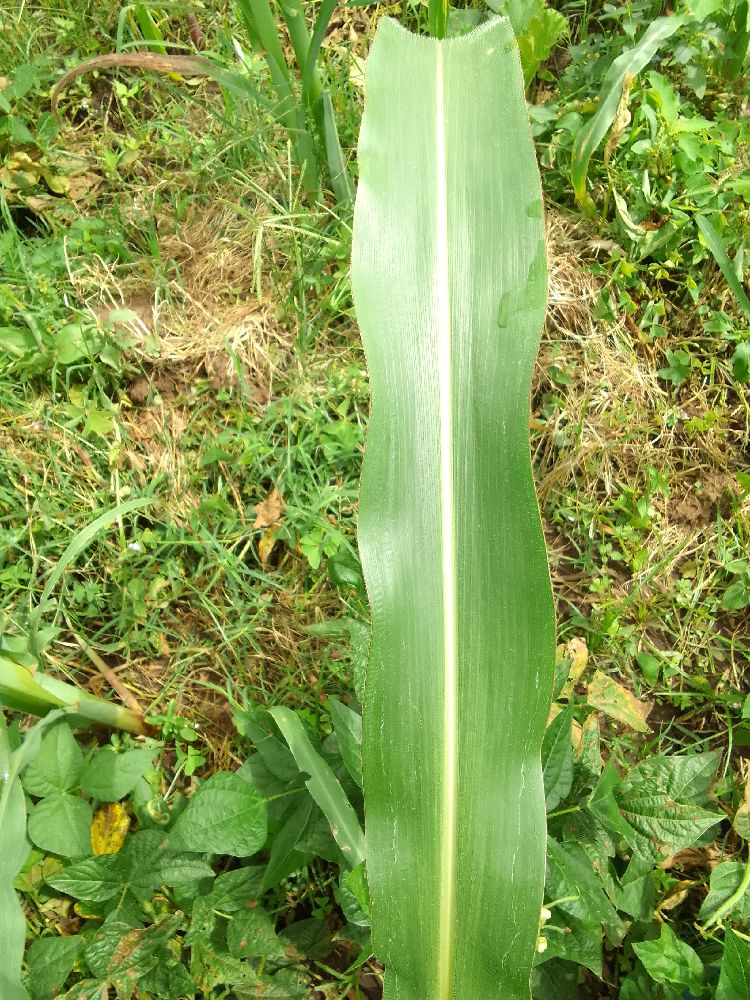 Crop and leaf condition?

maize, healthy
